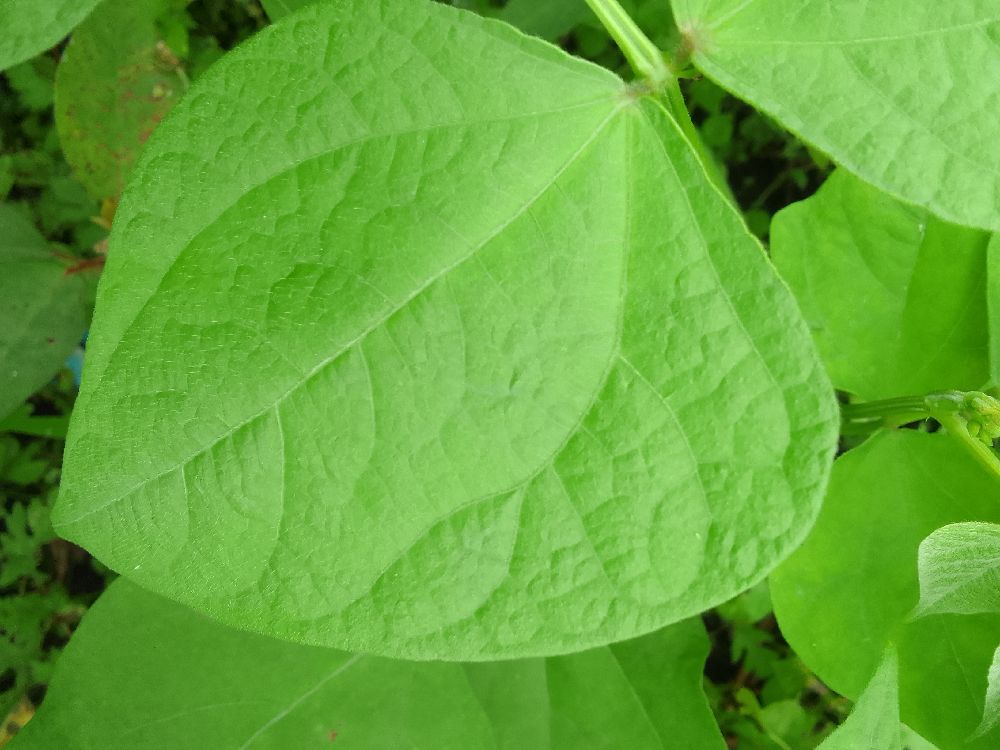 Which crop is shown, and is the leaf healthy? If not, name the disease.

common bean, healthy
